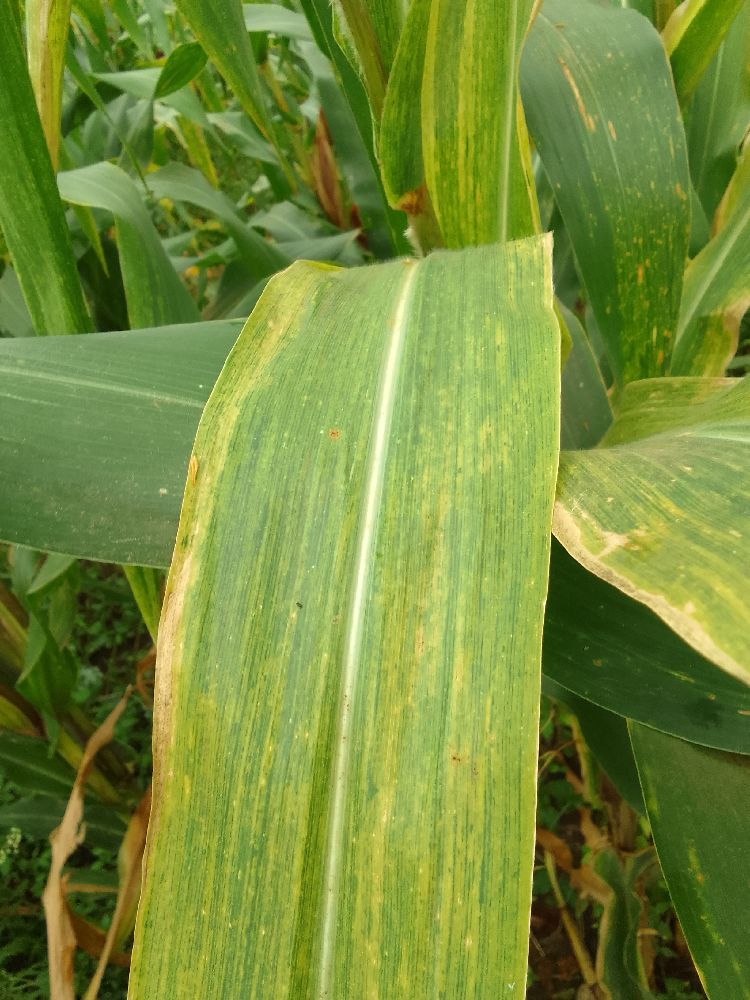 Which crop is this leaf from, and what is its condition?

maize, maize lethal necrosis
